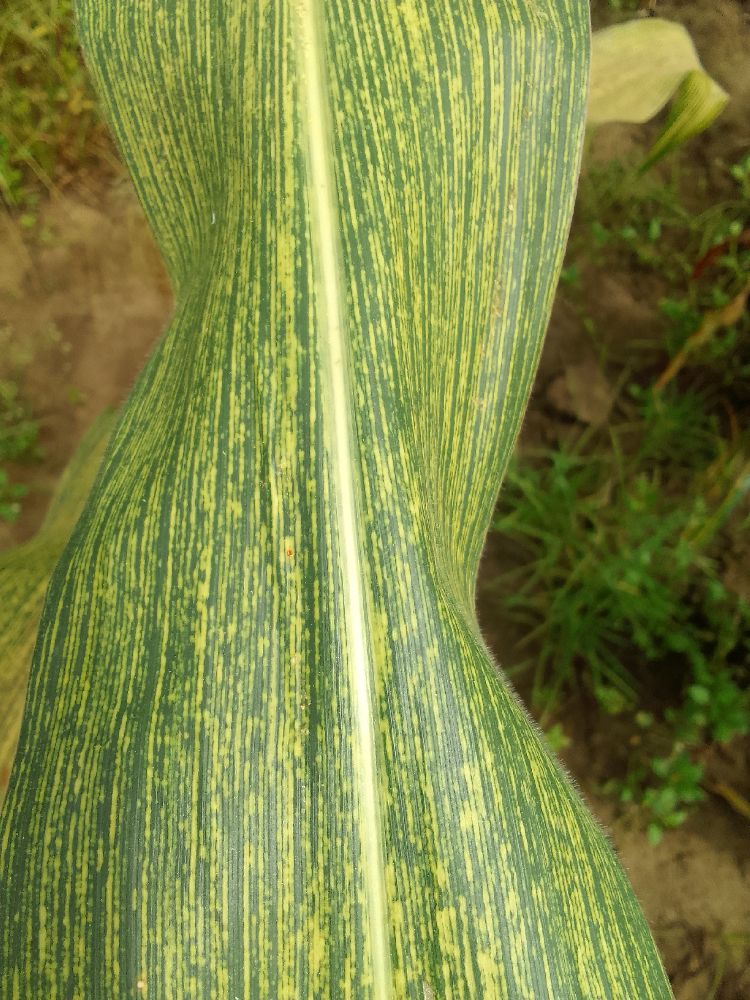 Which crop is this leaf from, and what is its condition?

maize, maize streak virus
